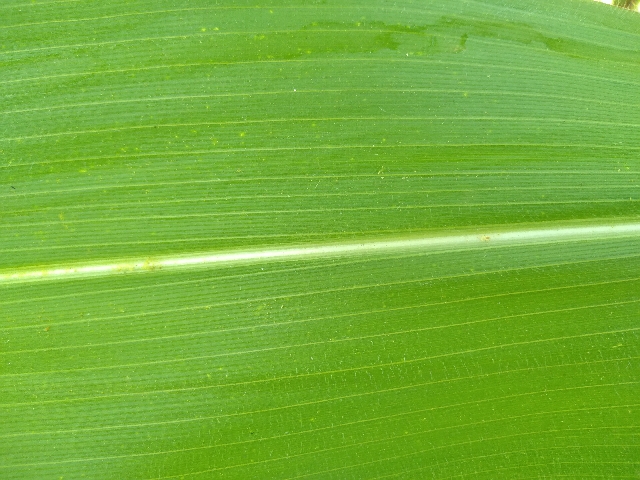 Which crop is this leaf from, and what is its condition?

maize, healthy
